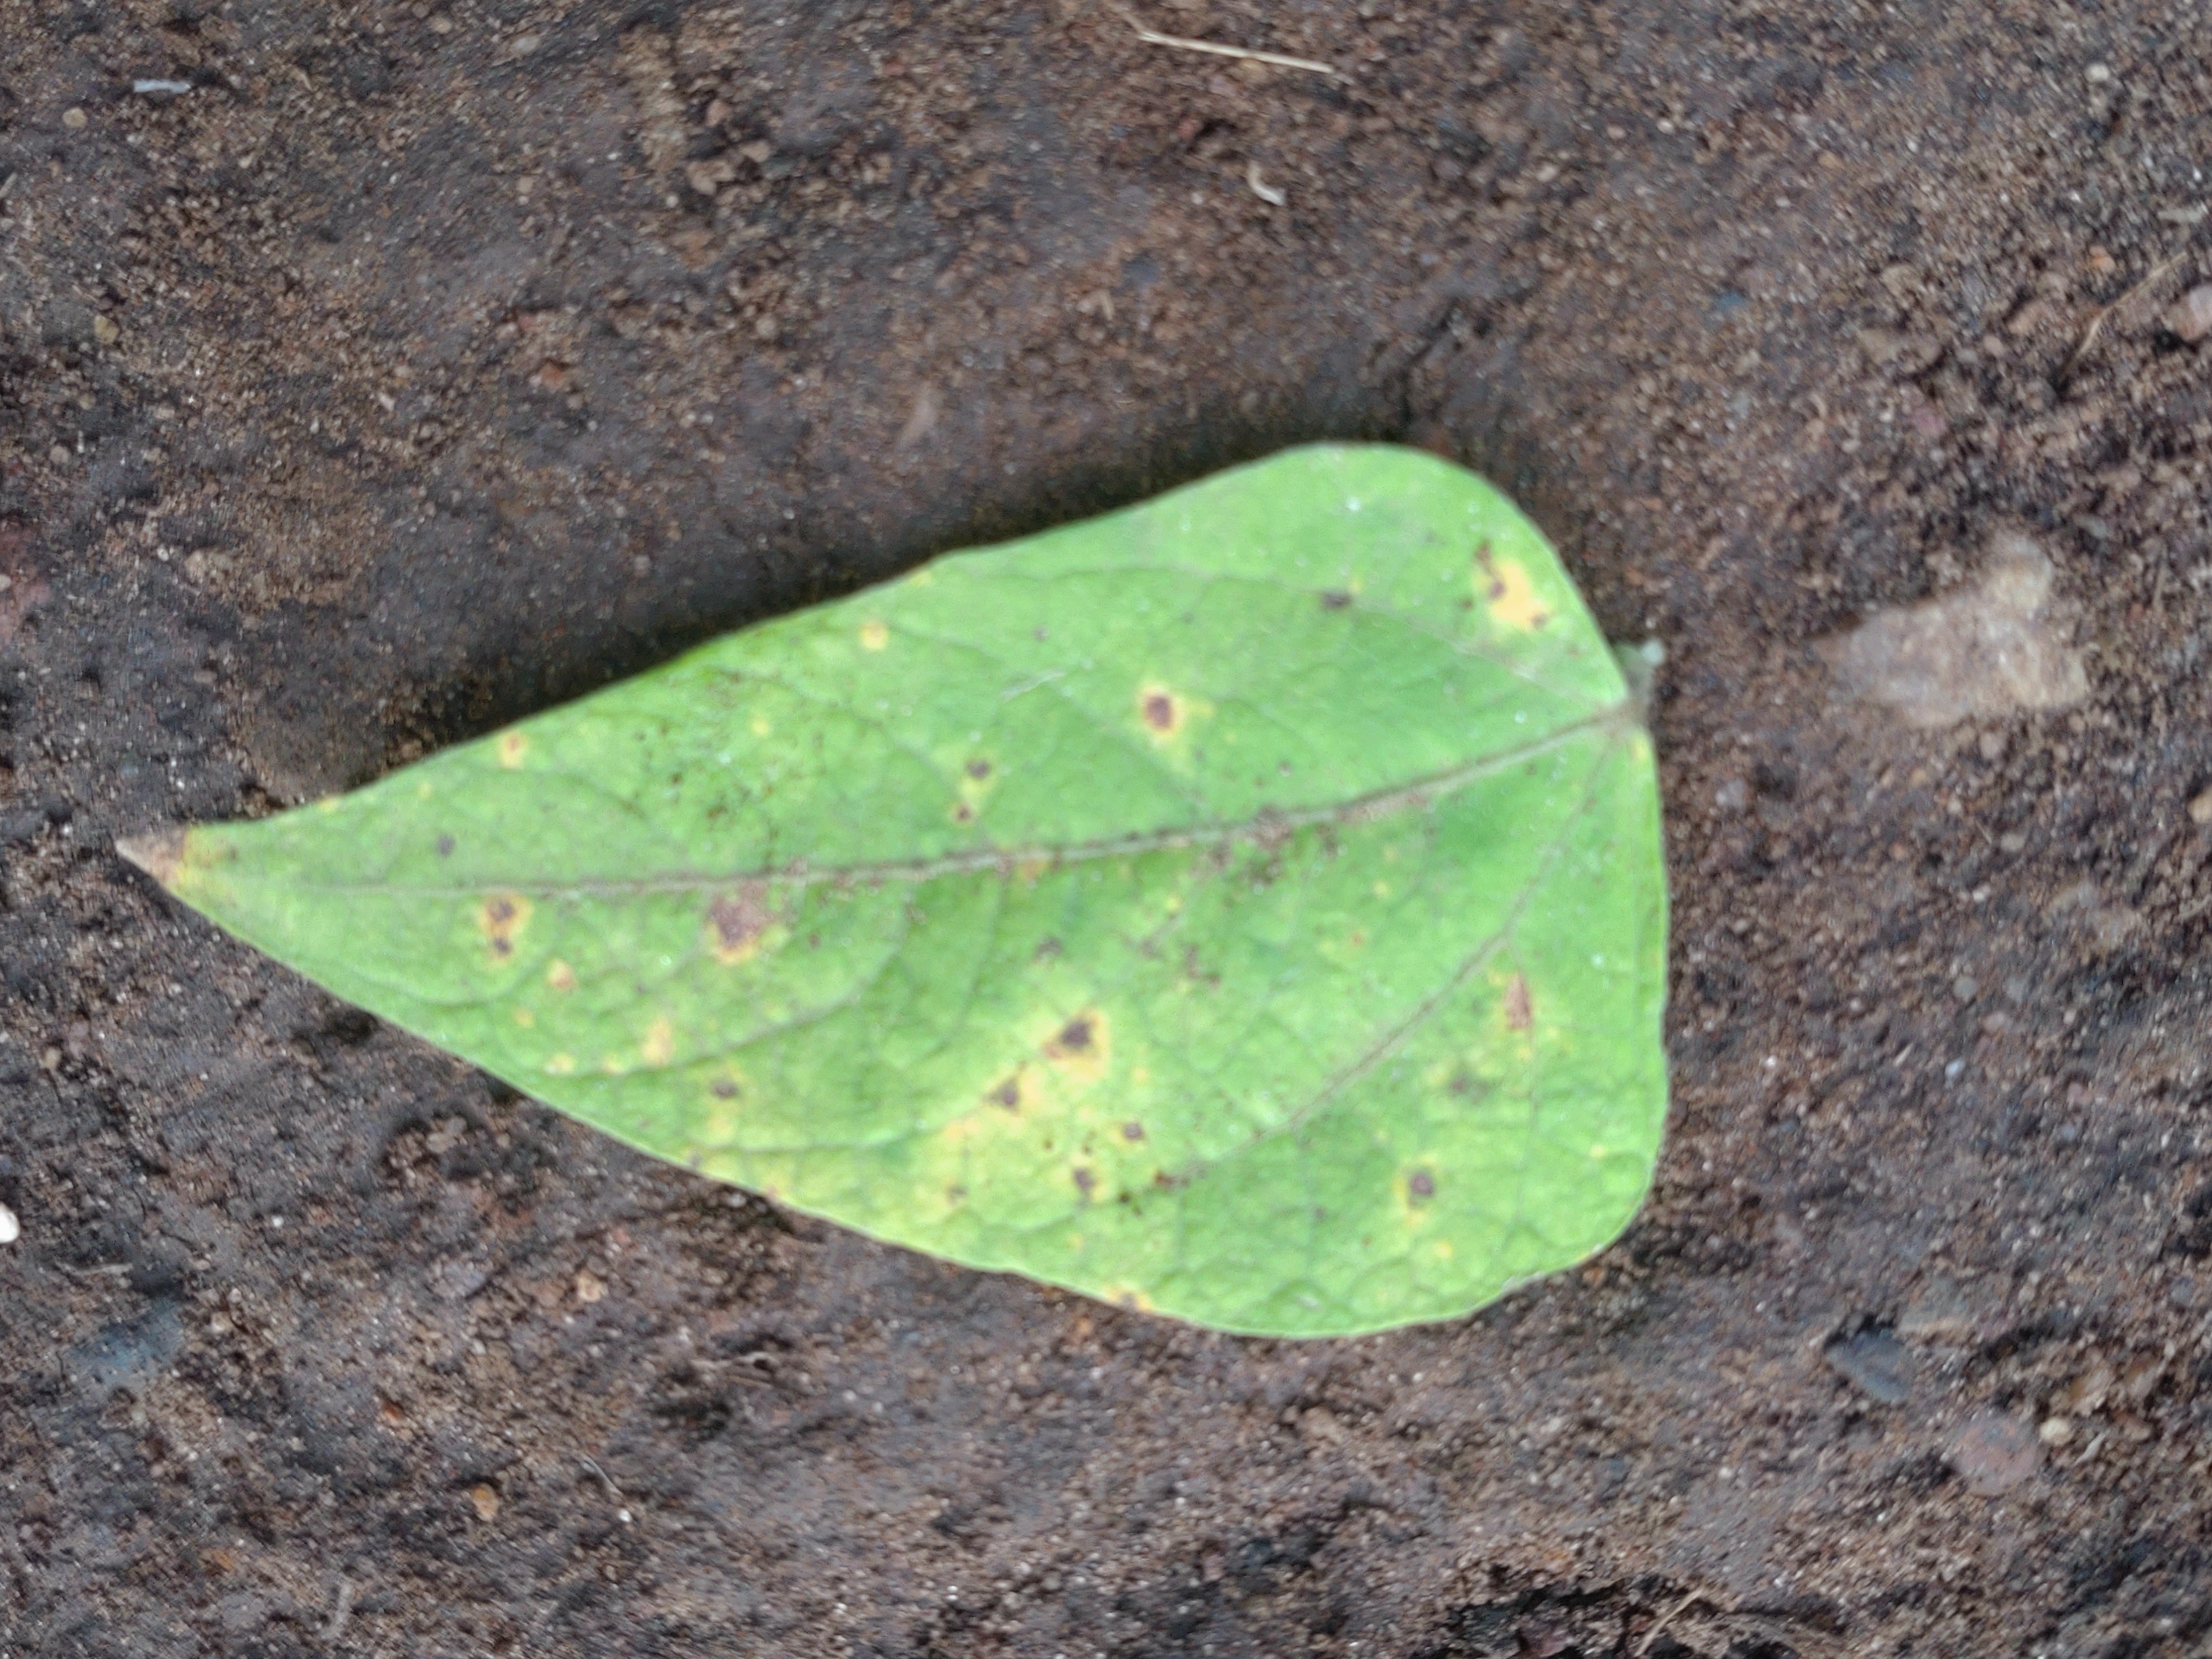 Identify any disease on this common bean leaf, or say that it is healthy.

rust
